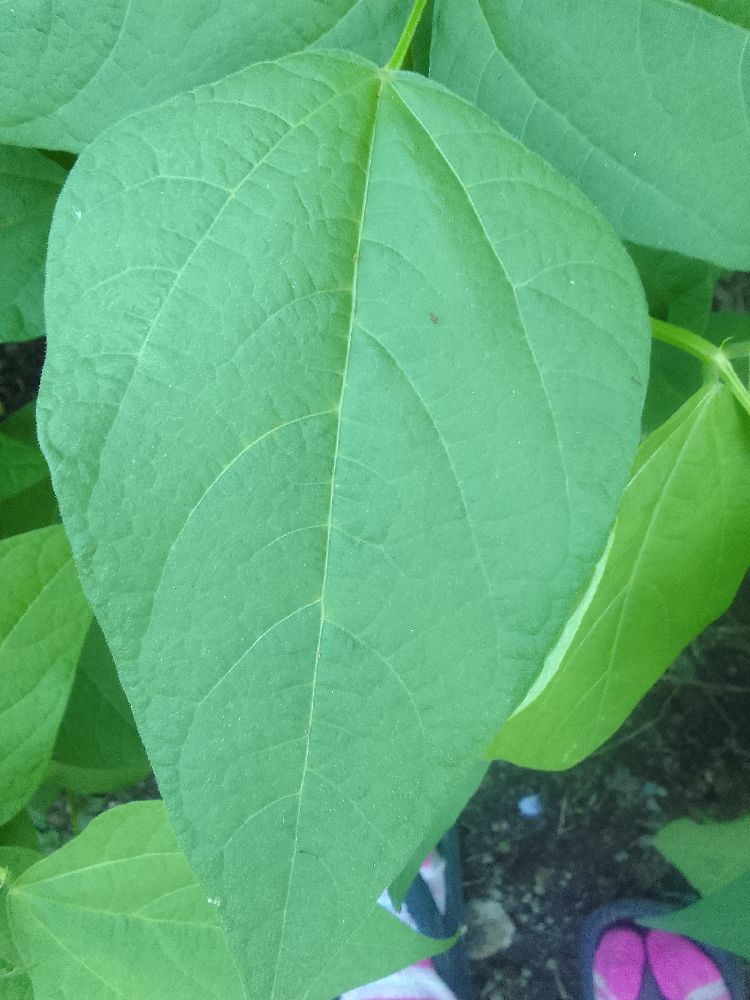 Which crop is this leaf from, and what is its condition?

common bean, healthy
